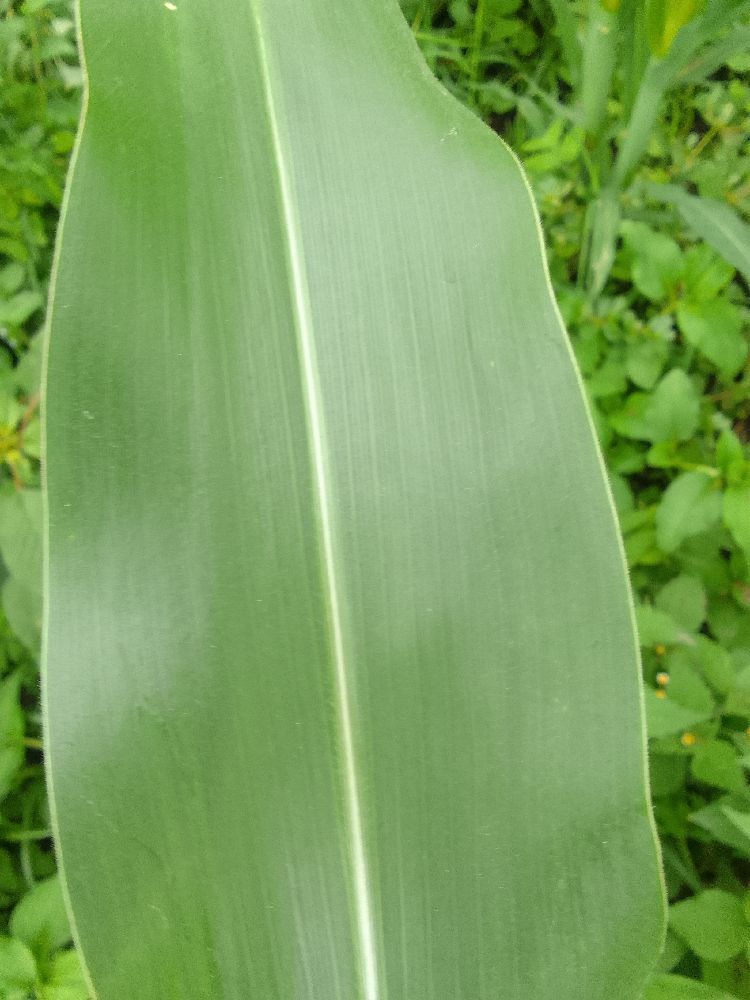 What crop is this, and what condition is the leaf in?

maize, healthy
